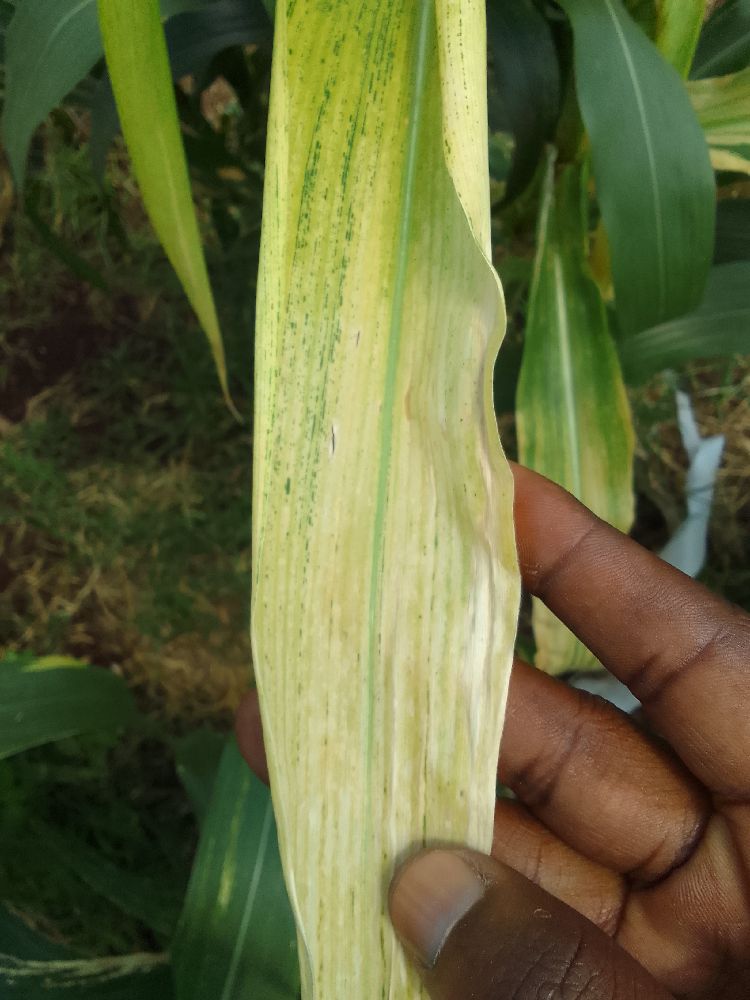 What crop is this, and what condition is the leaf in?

maize, maize lethal necrosis
